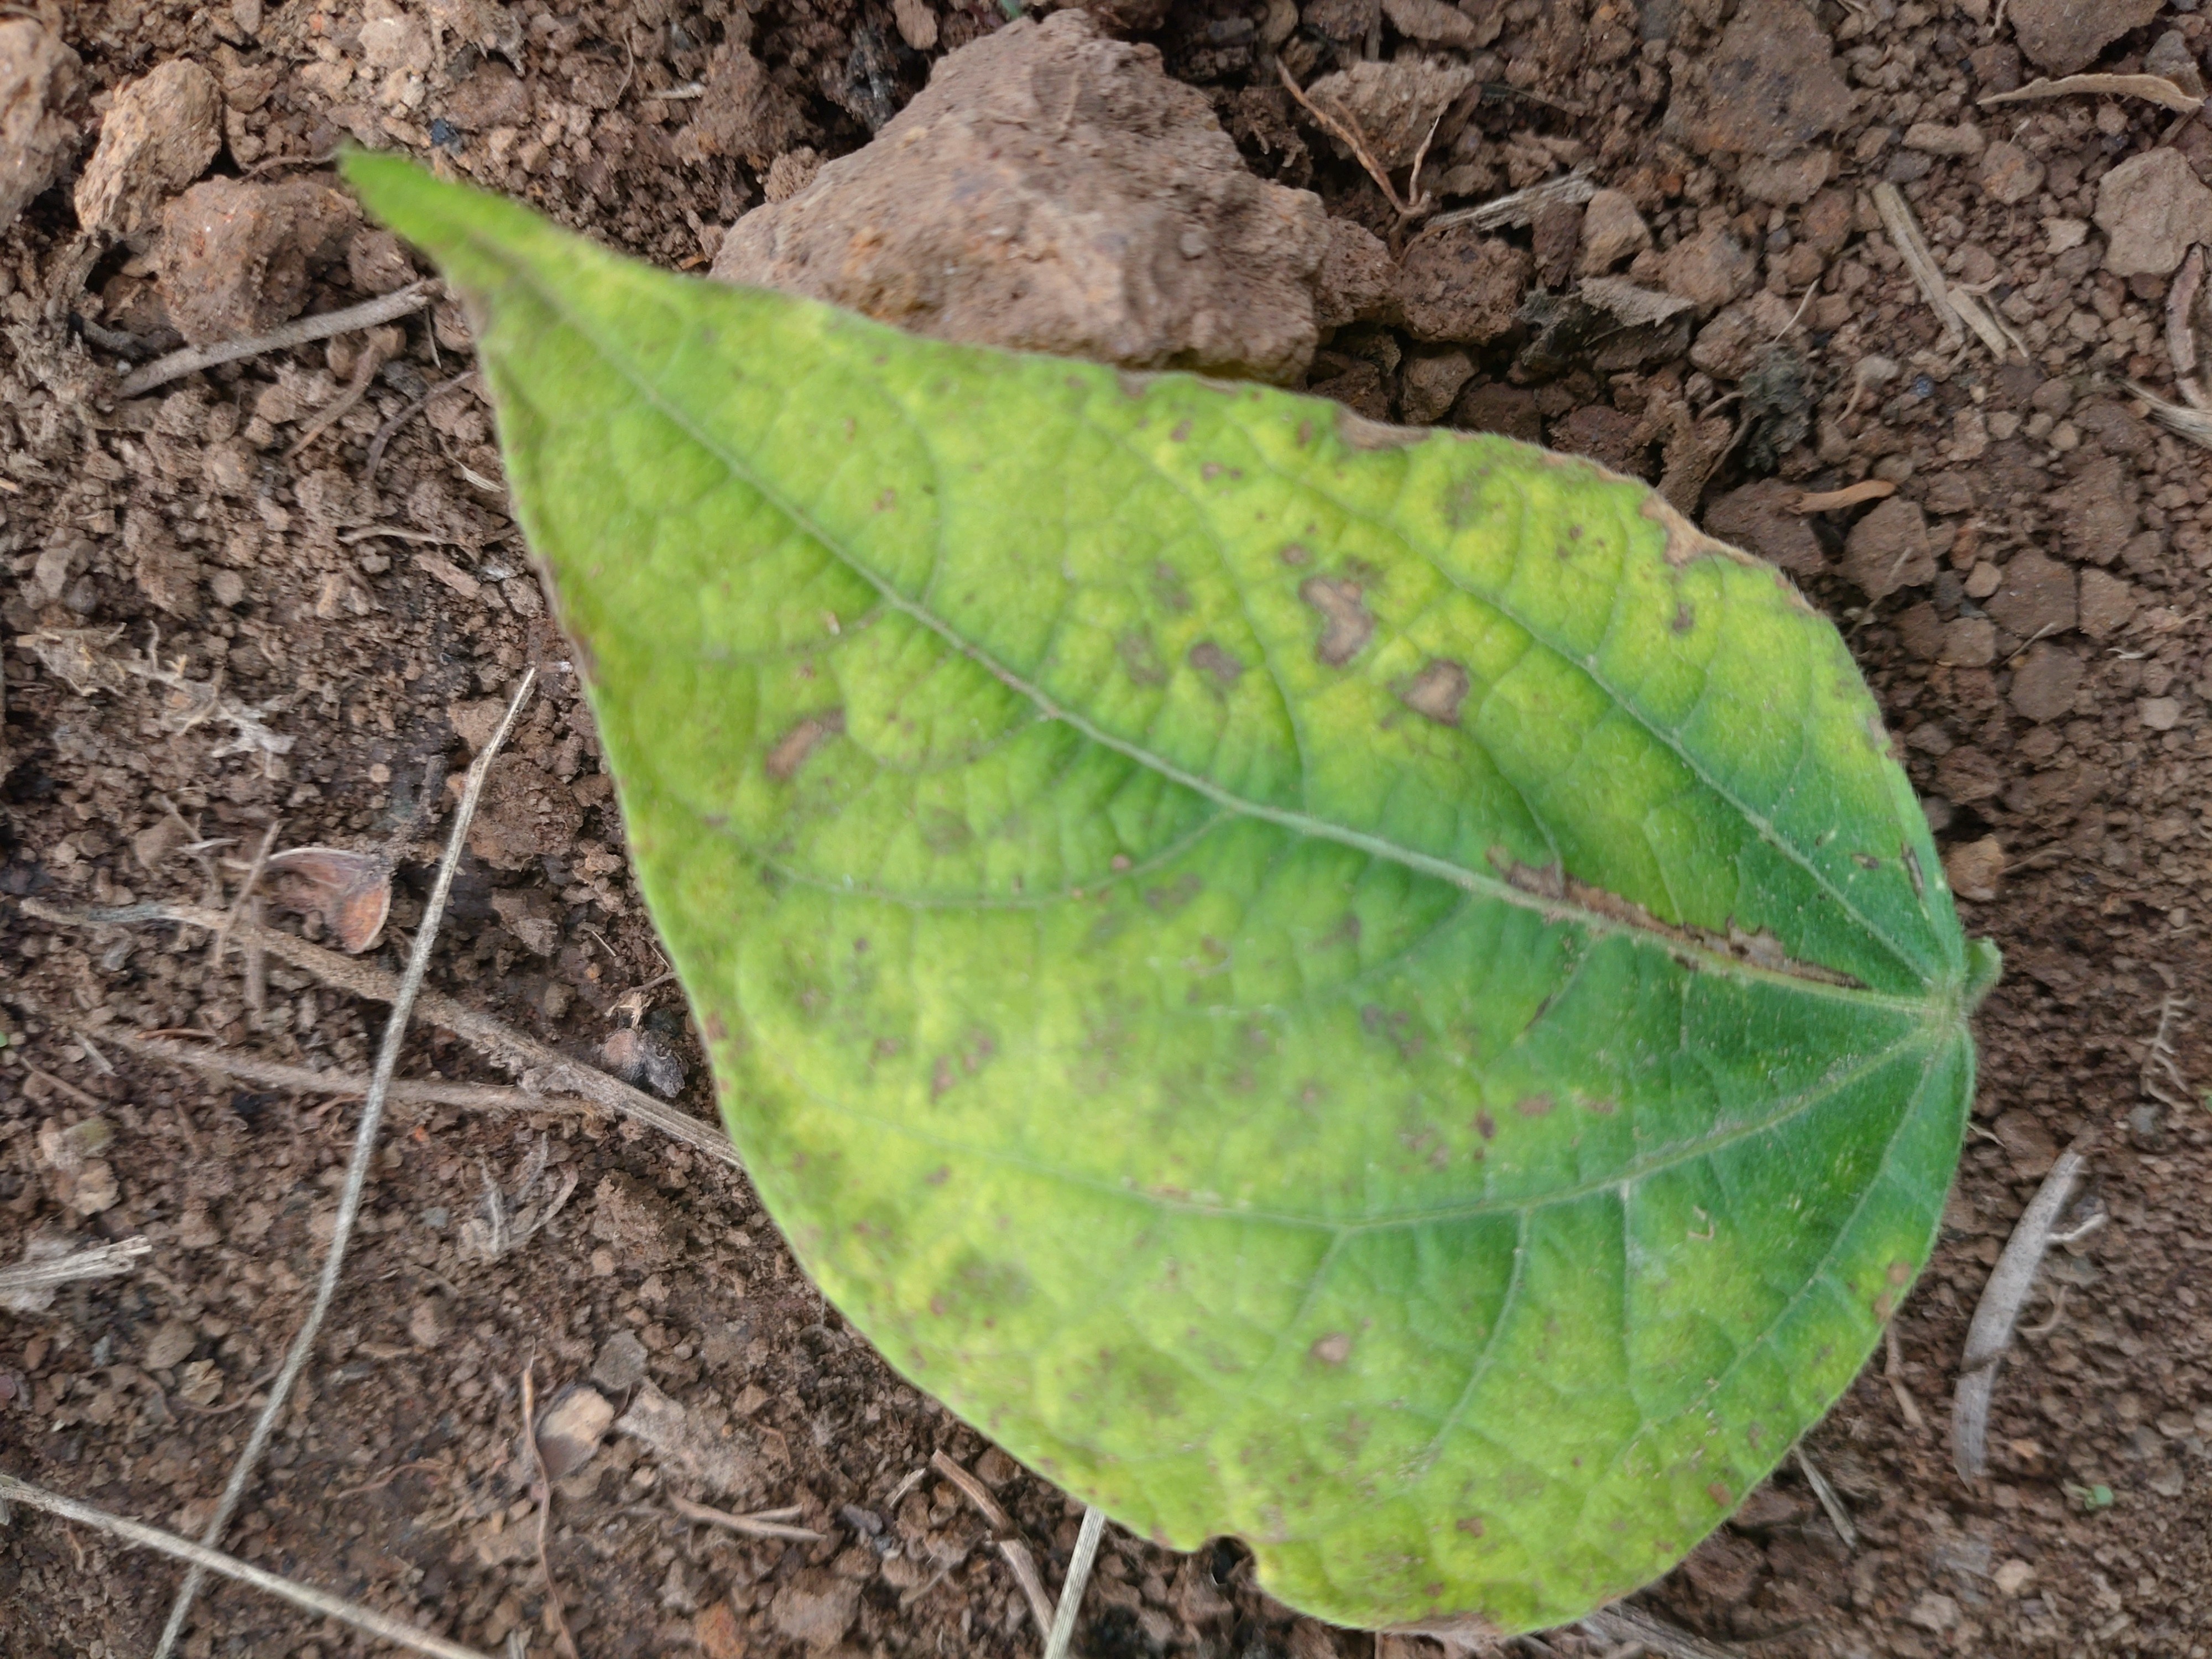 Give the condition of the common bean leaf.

rust
